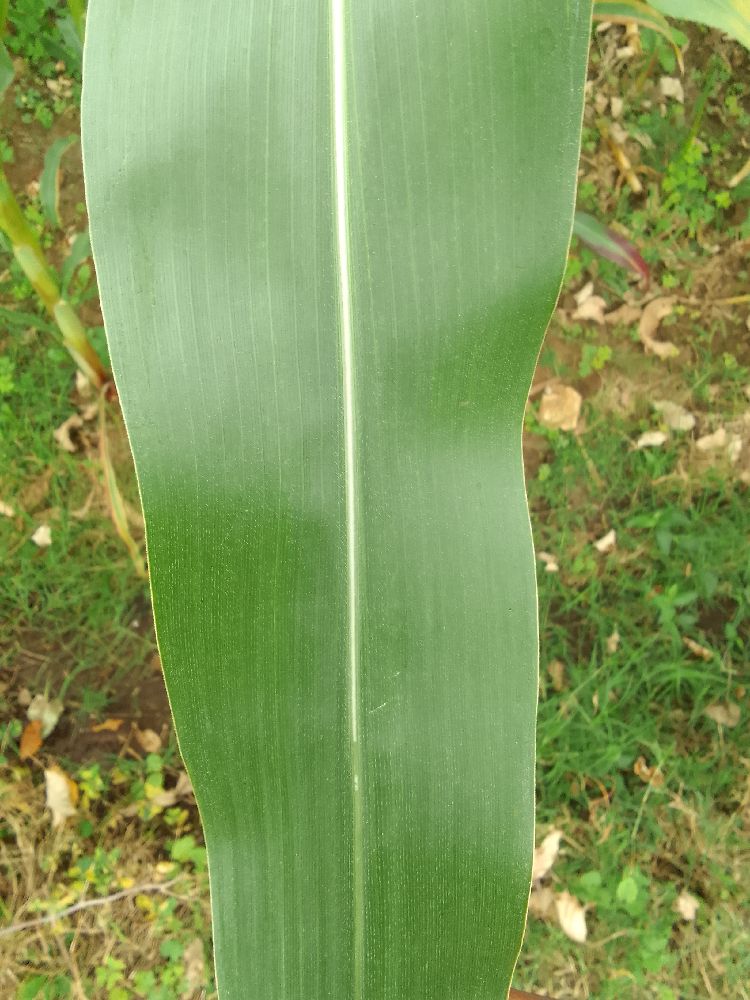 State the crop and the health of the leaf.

maize, healthy
